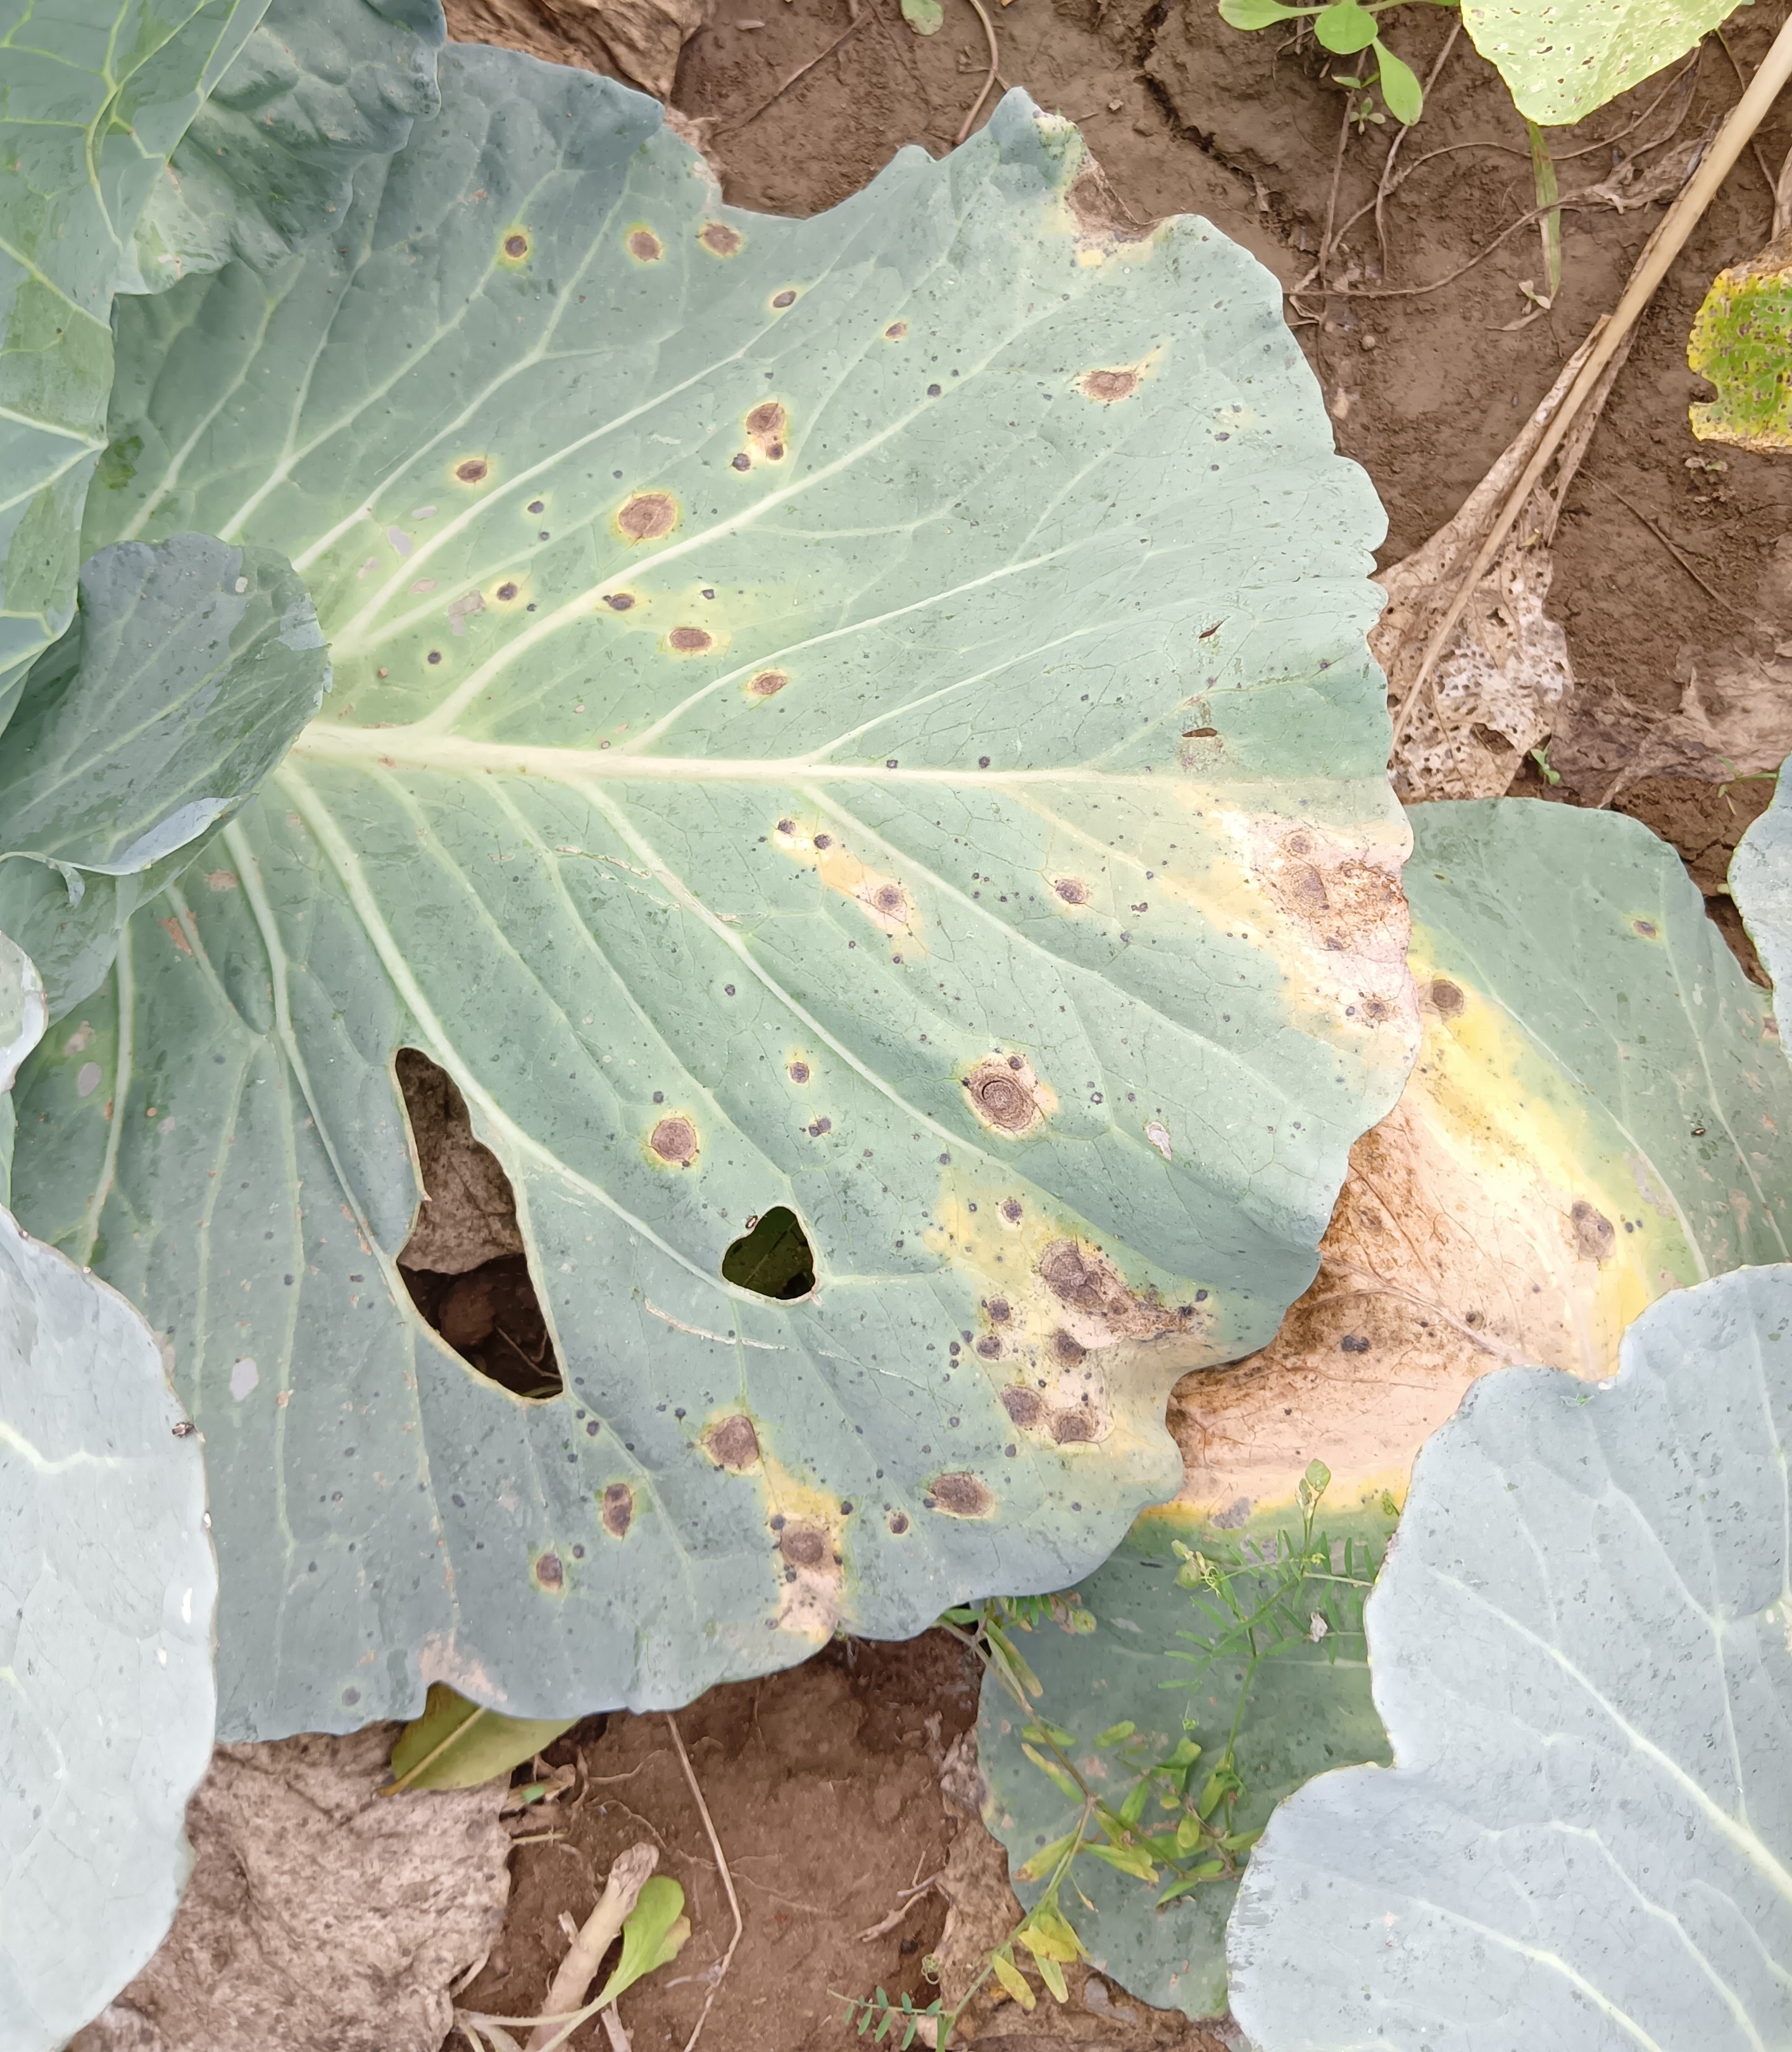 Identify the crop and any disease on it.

cabbage, alternaria
